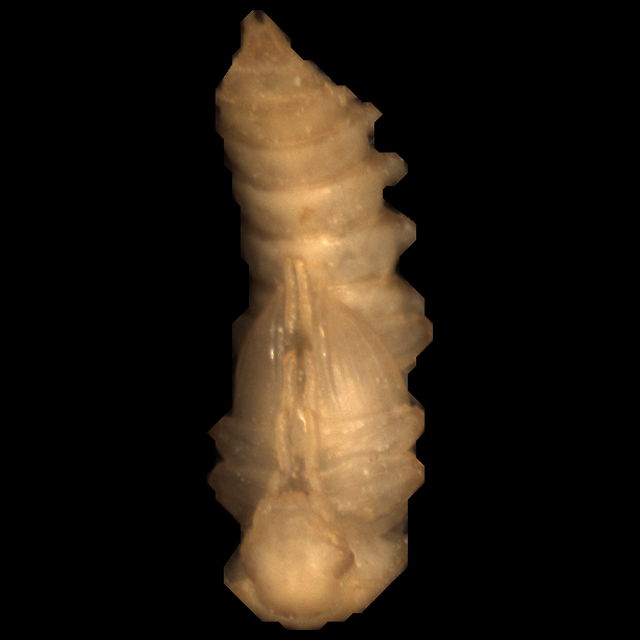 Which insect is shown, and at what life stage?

mealworm pupa
